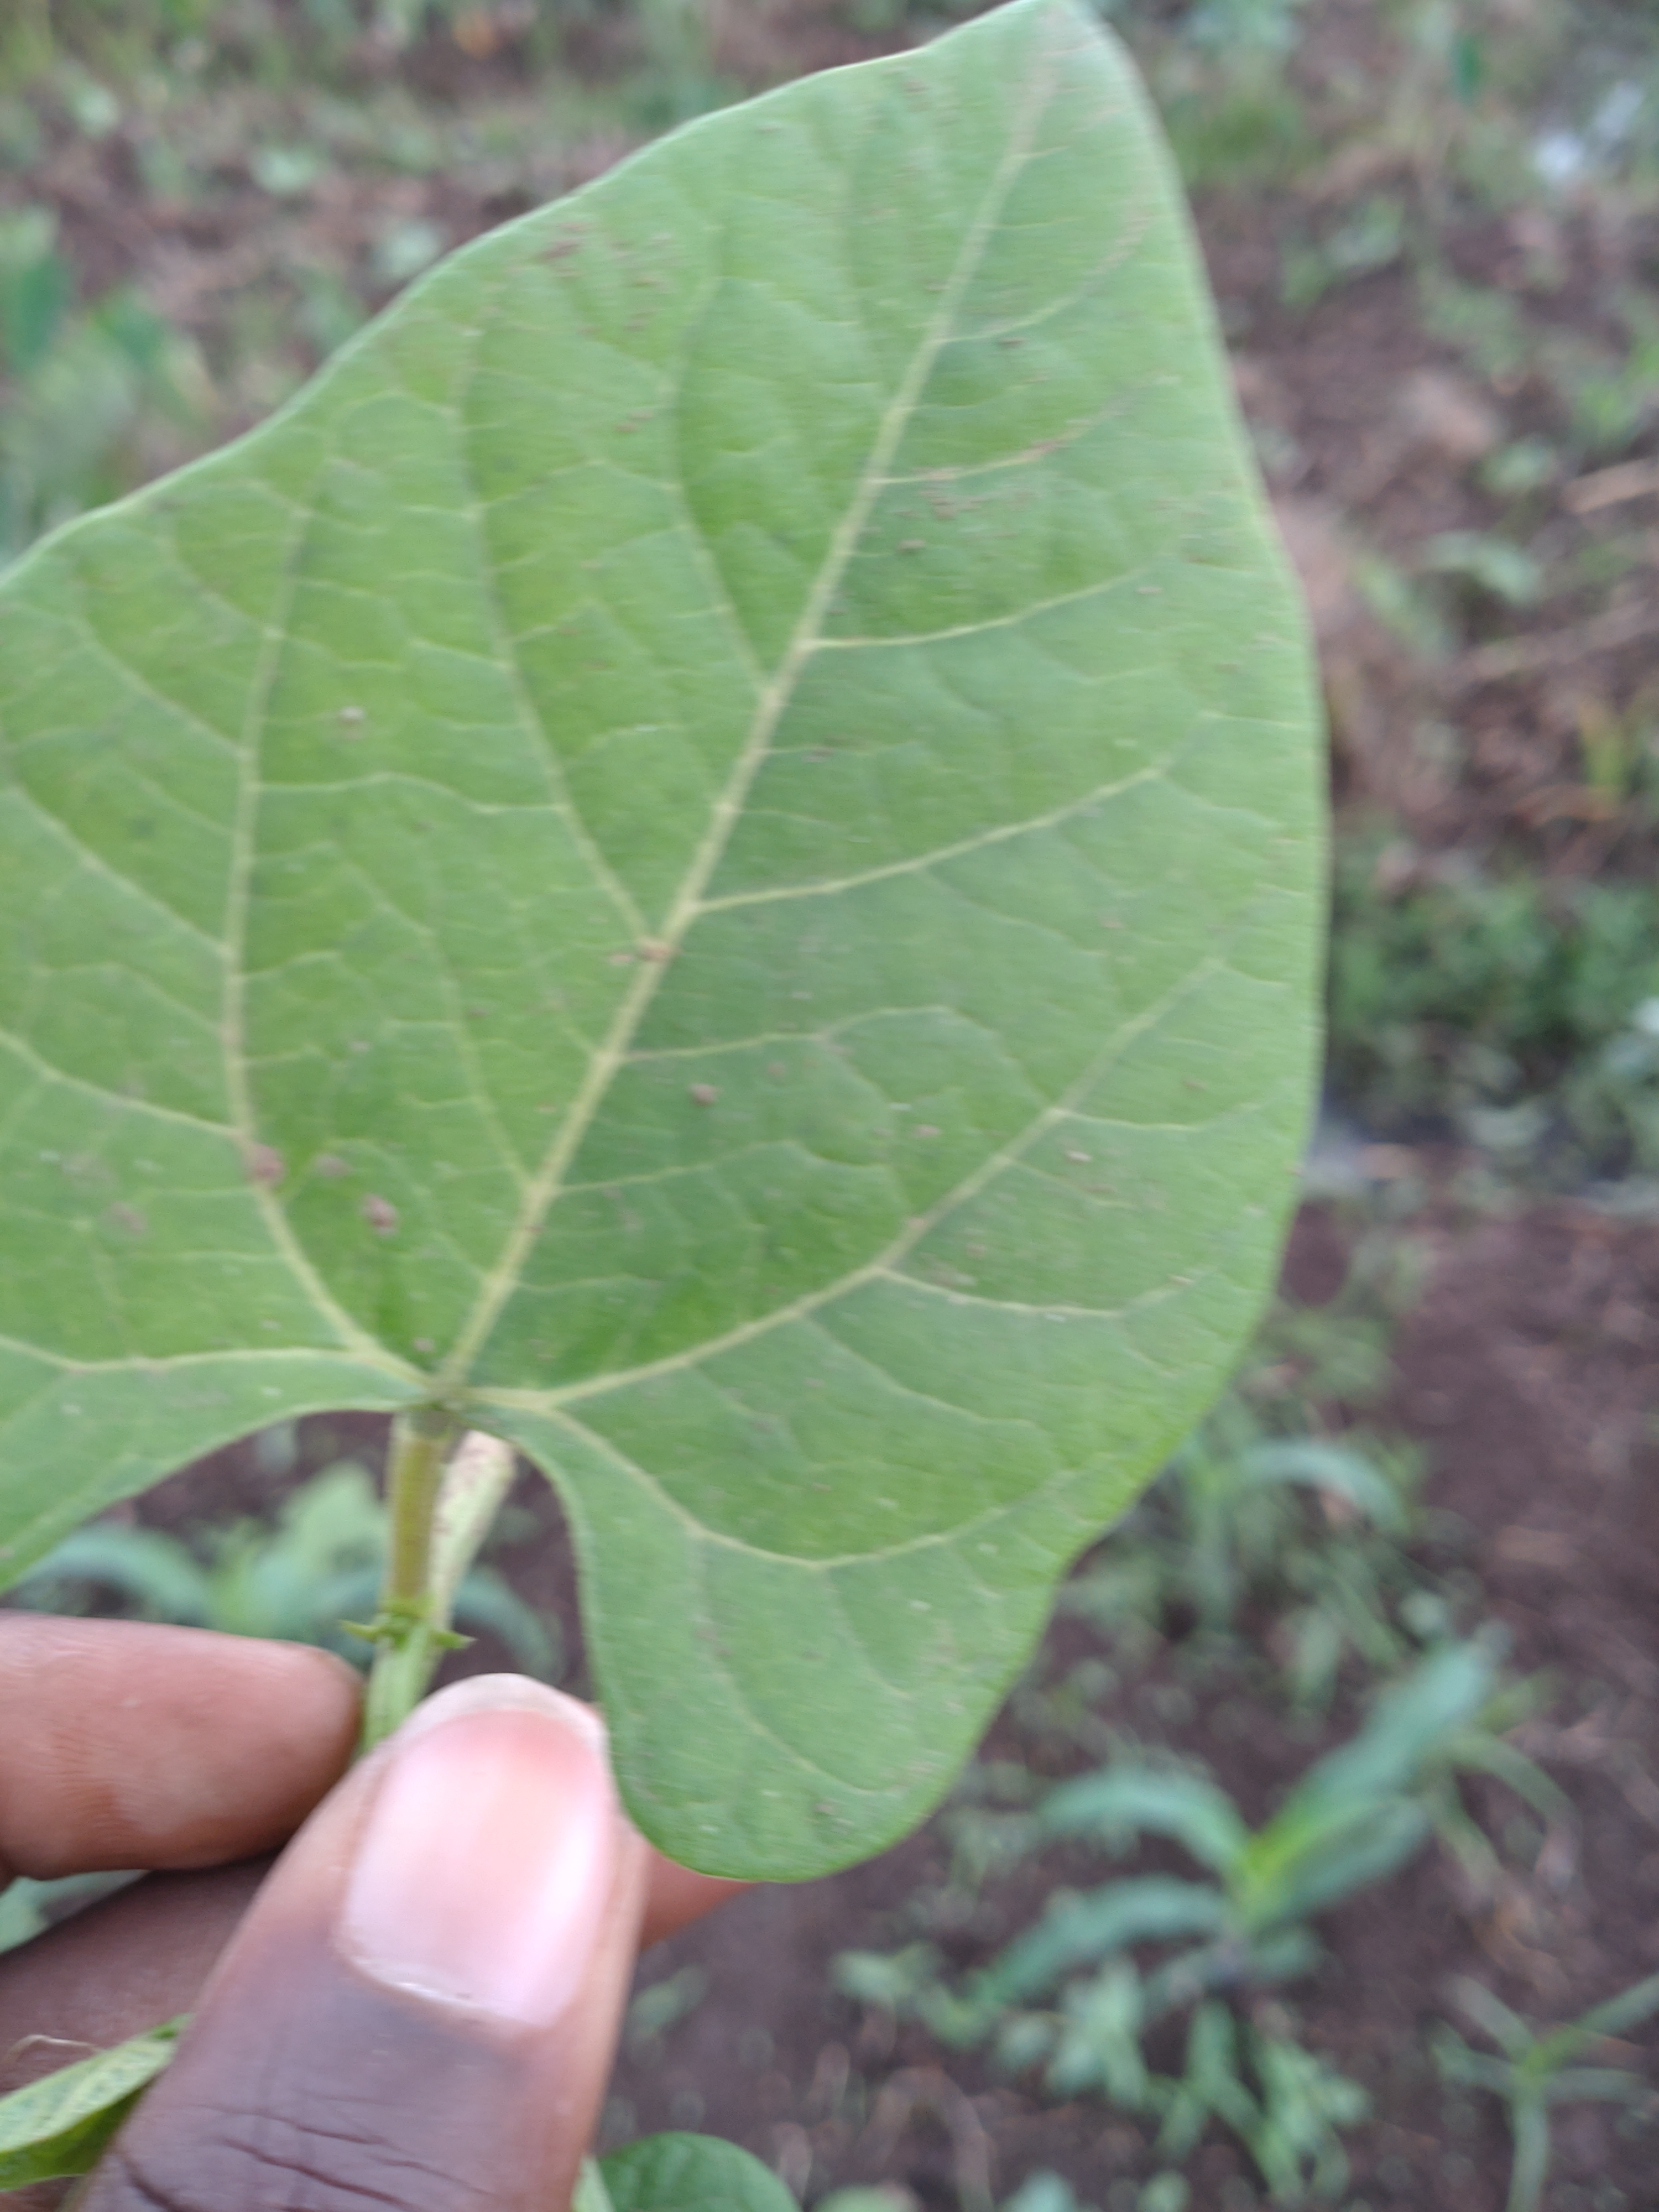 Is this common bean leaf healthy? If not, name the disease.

healthy
